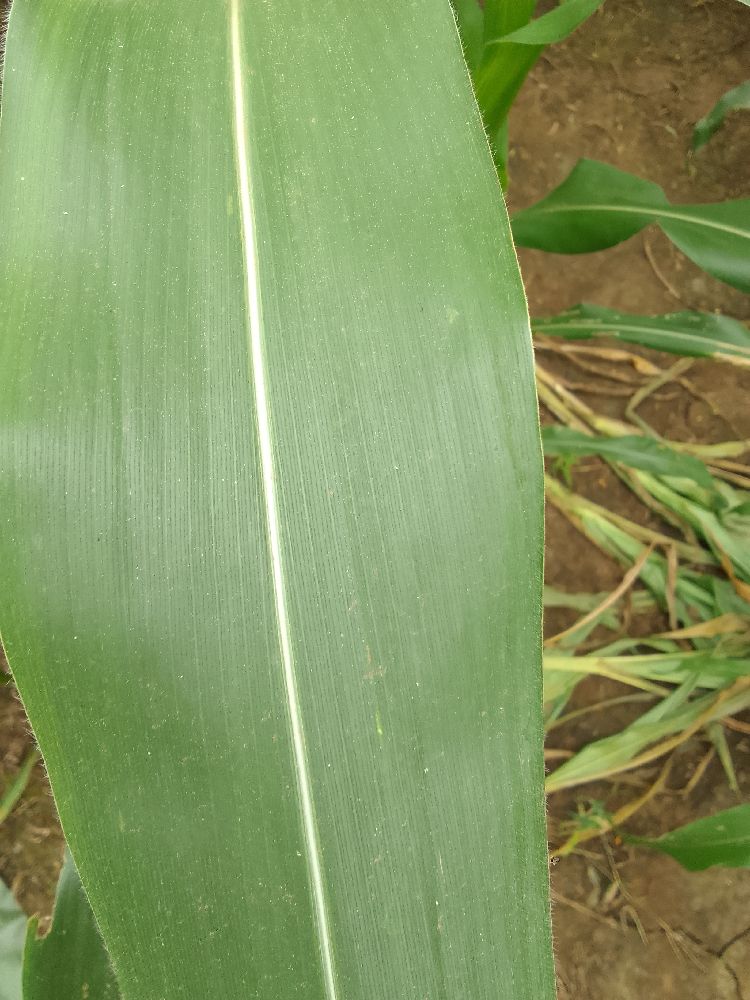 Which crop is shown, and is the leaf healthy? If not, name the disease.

maize, healthy
